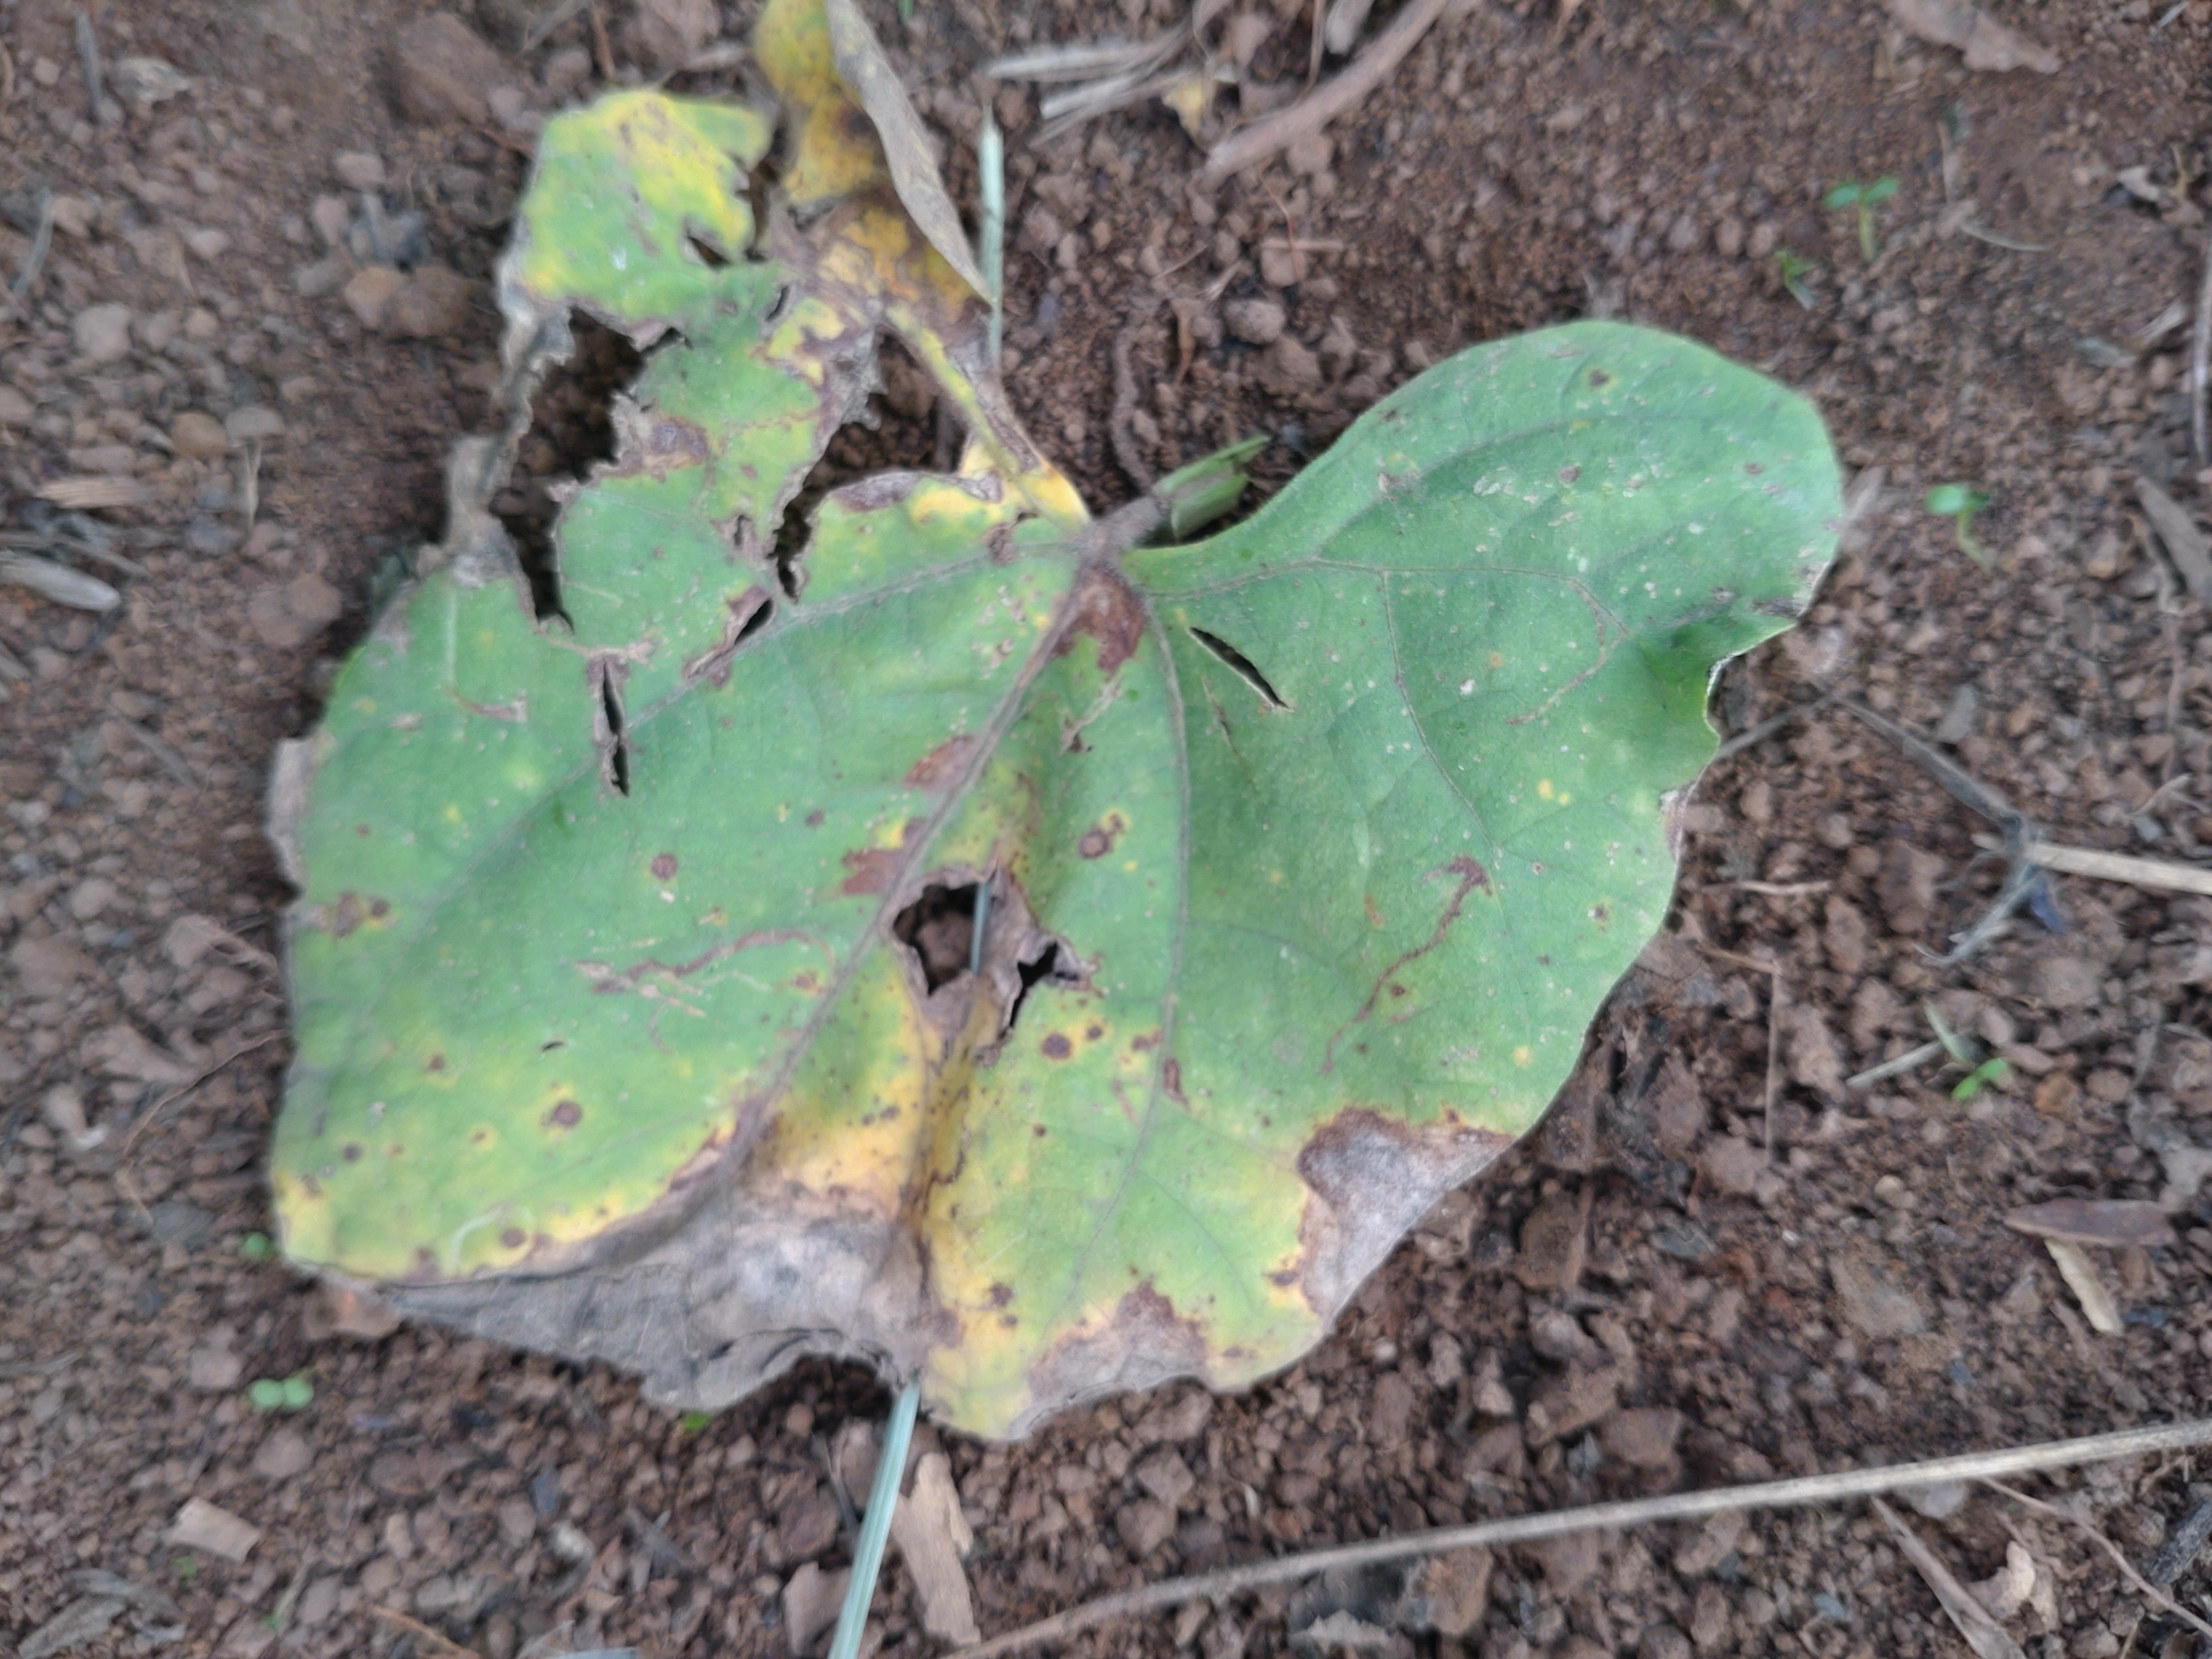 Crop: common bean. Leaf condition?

rust
